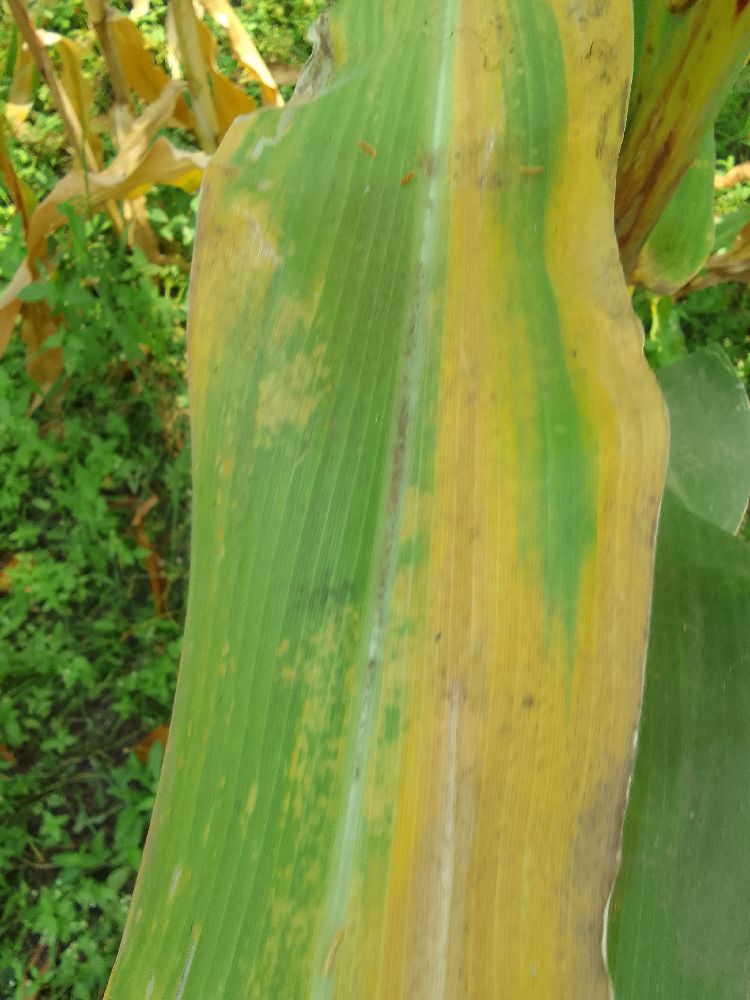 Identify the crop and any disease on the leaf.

maize, maize lethal necrosis
